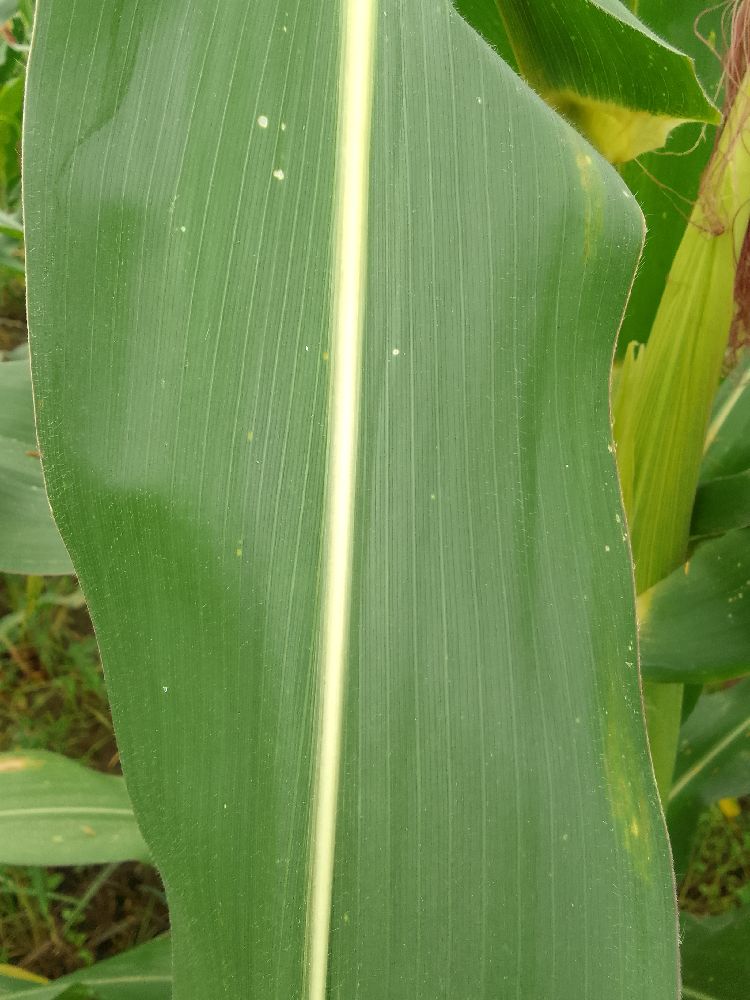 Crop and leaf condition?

maize, healthy
